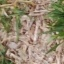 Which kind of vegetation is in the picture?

grass
